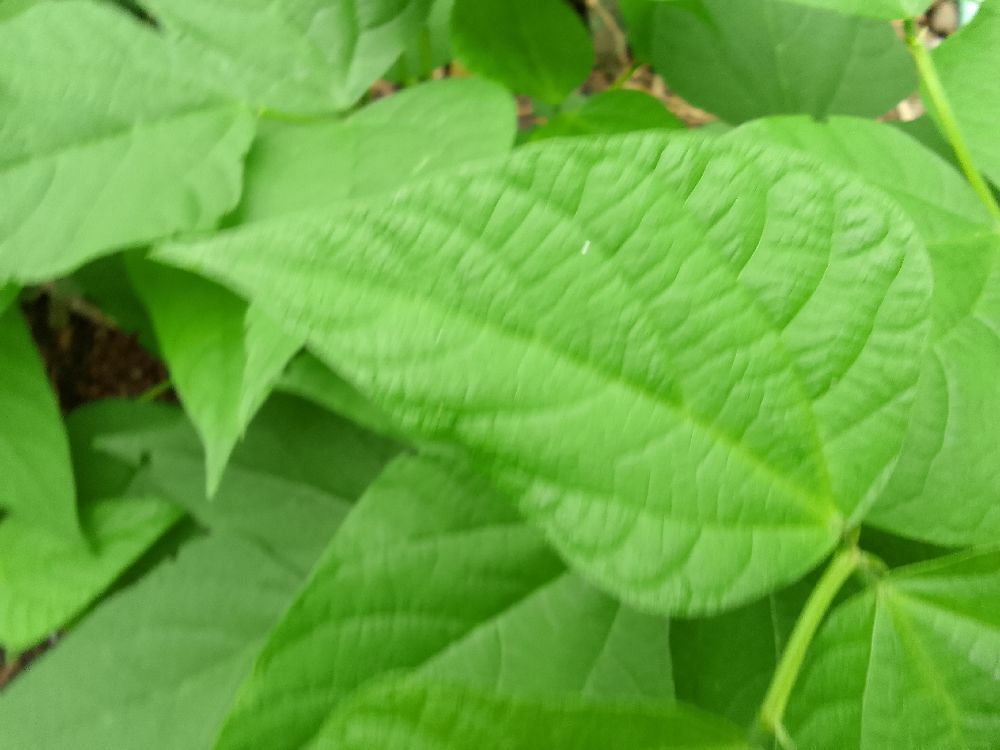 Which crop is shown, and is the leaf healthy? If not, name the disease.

common bean, healthy
